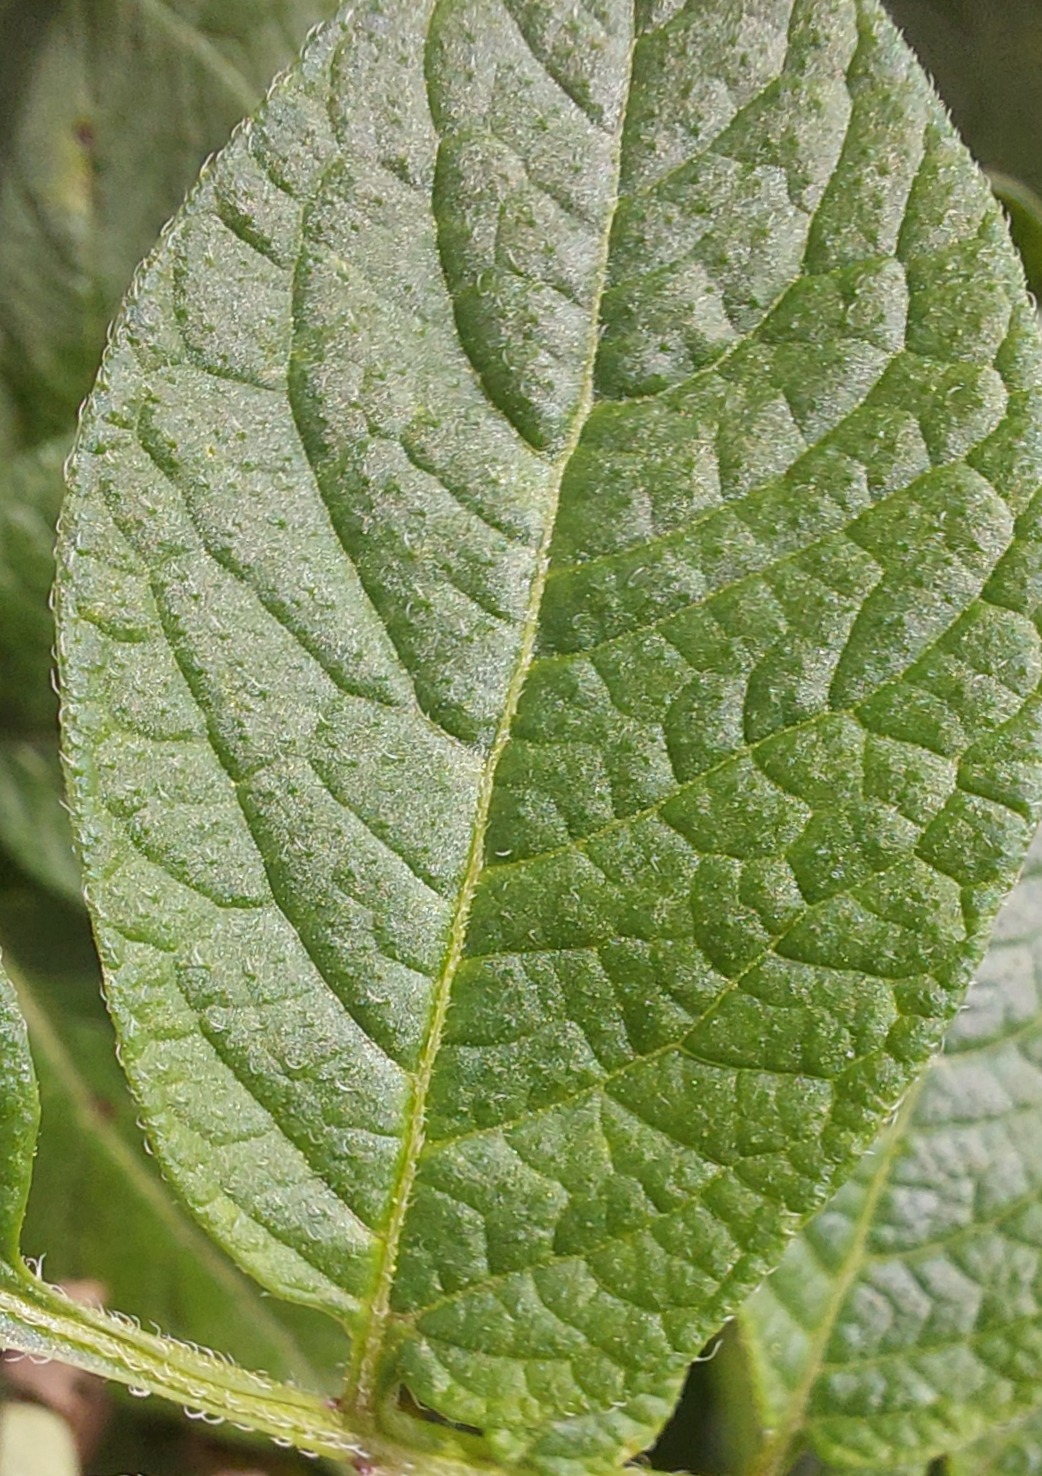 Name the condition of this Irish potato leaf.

healthy
